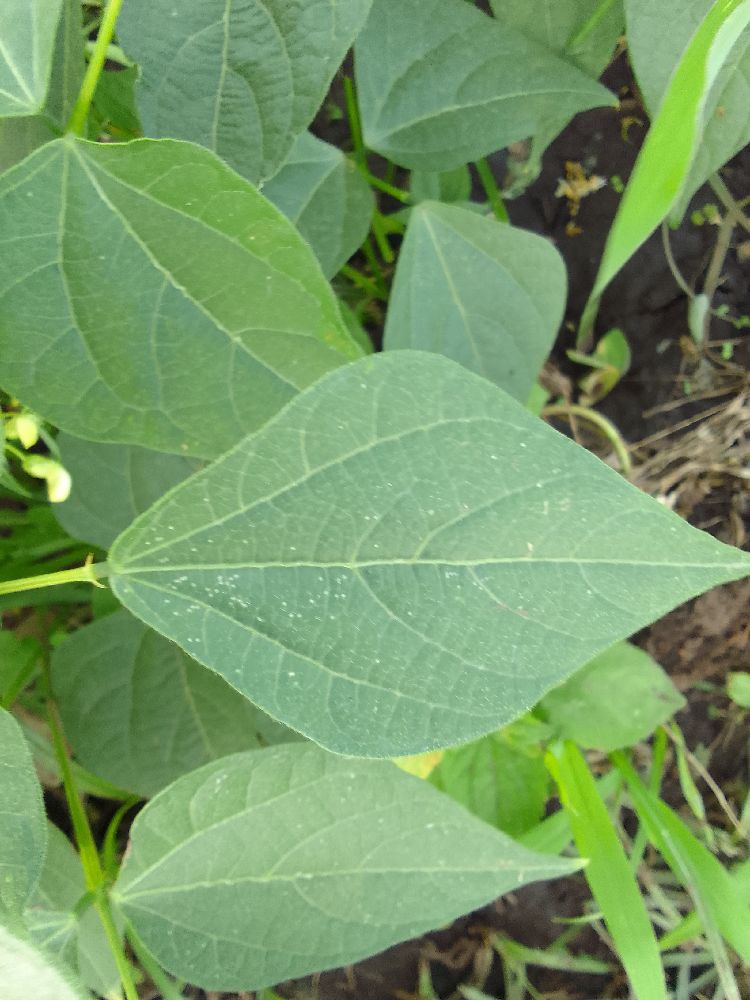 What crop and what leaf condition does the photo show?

common bean, healthy
